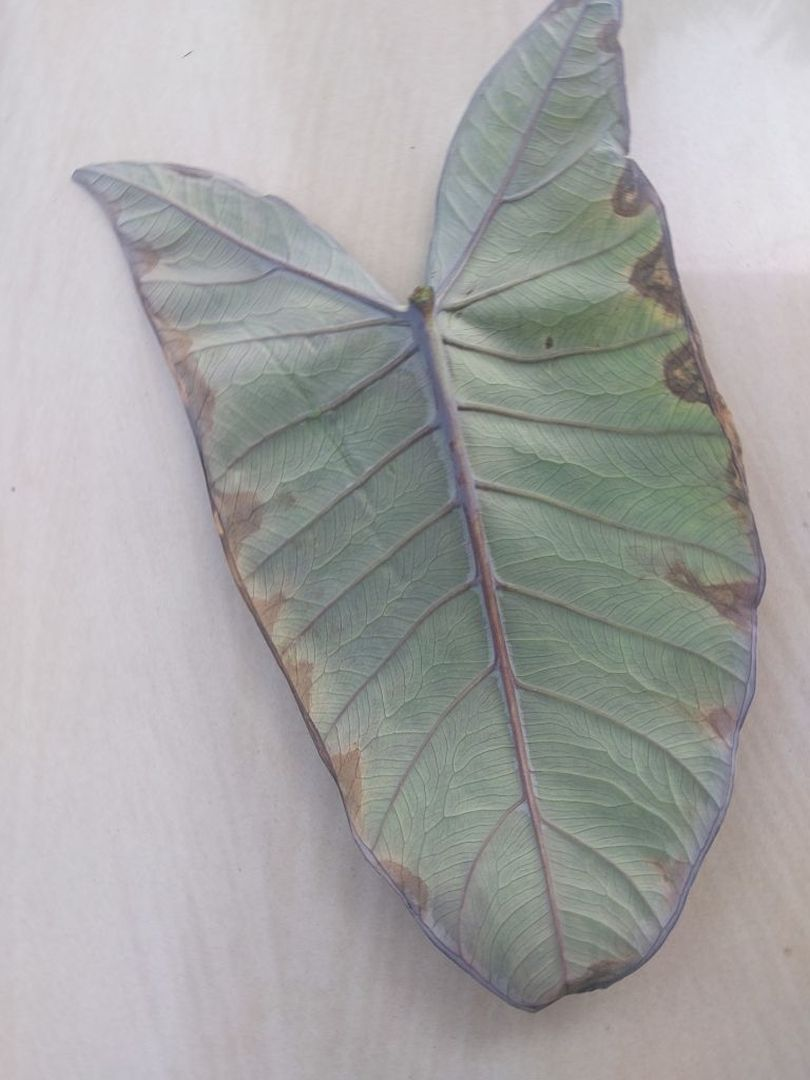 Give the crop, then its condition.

taro, leaf blight
